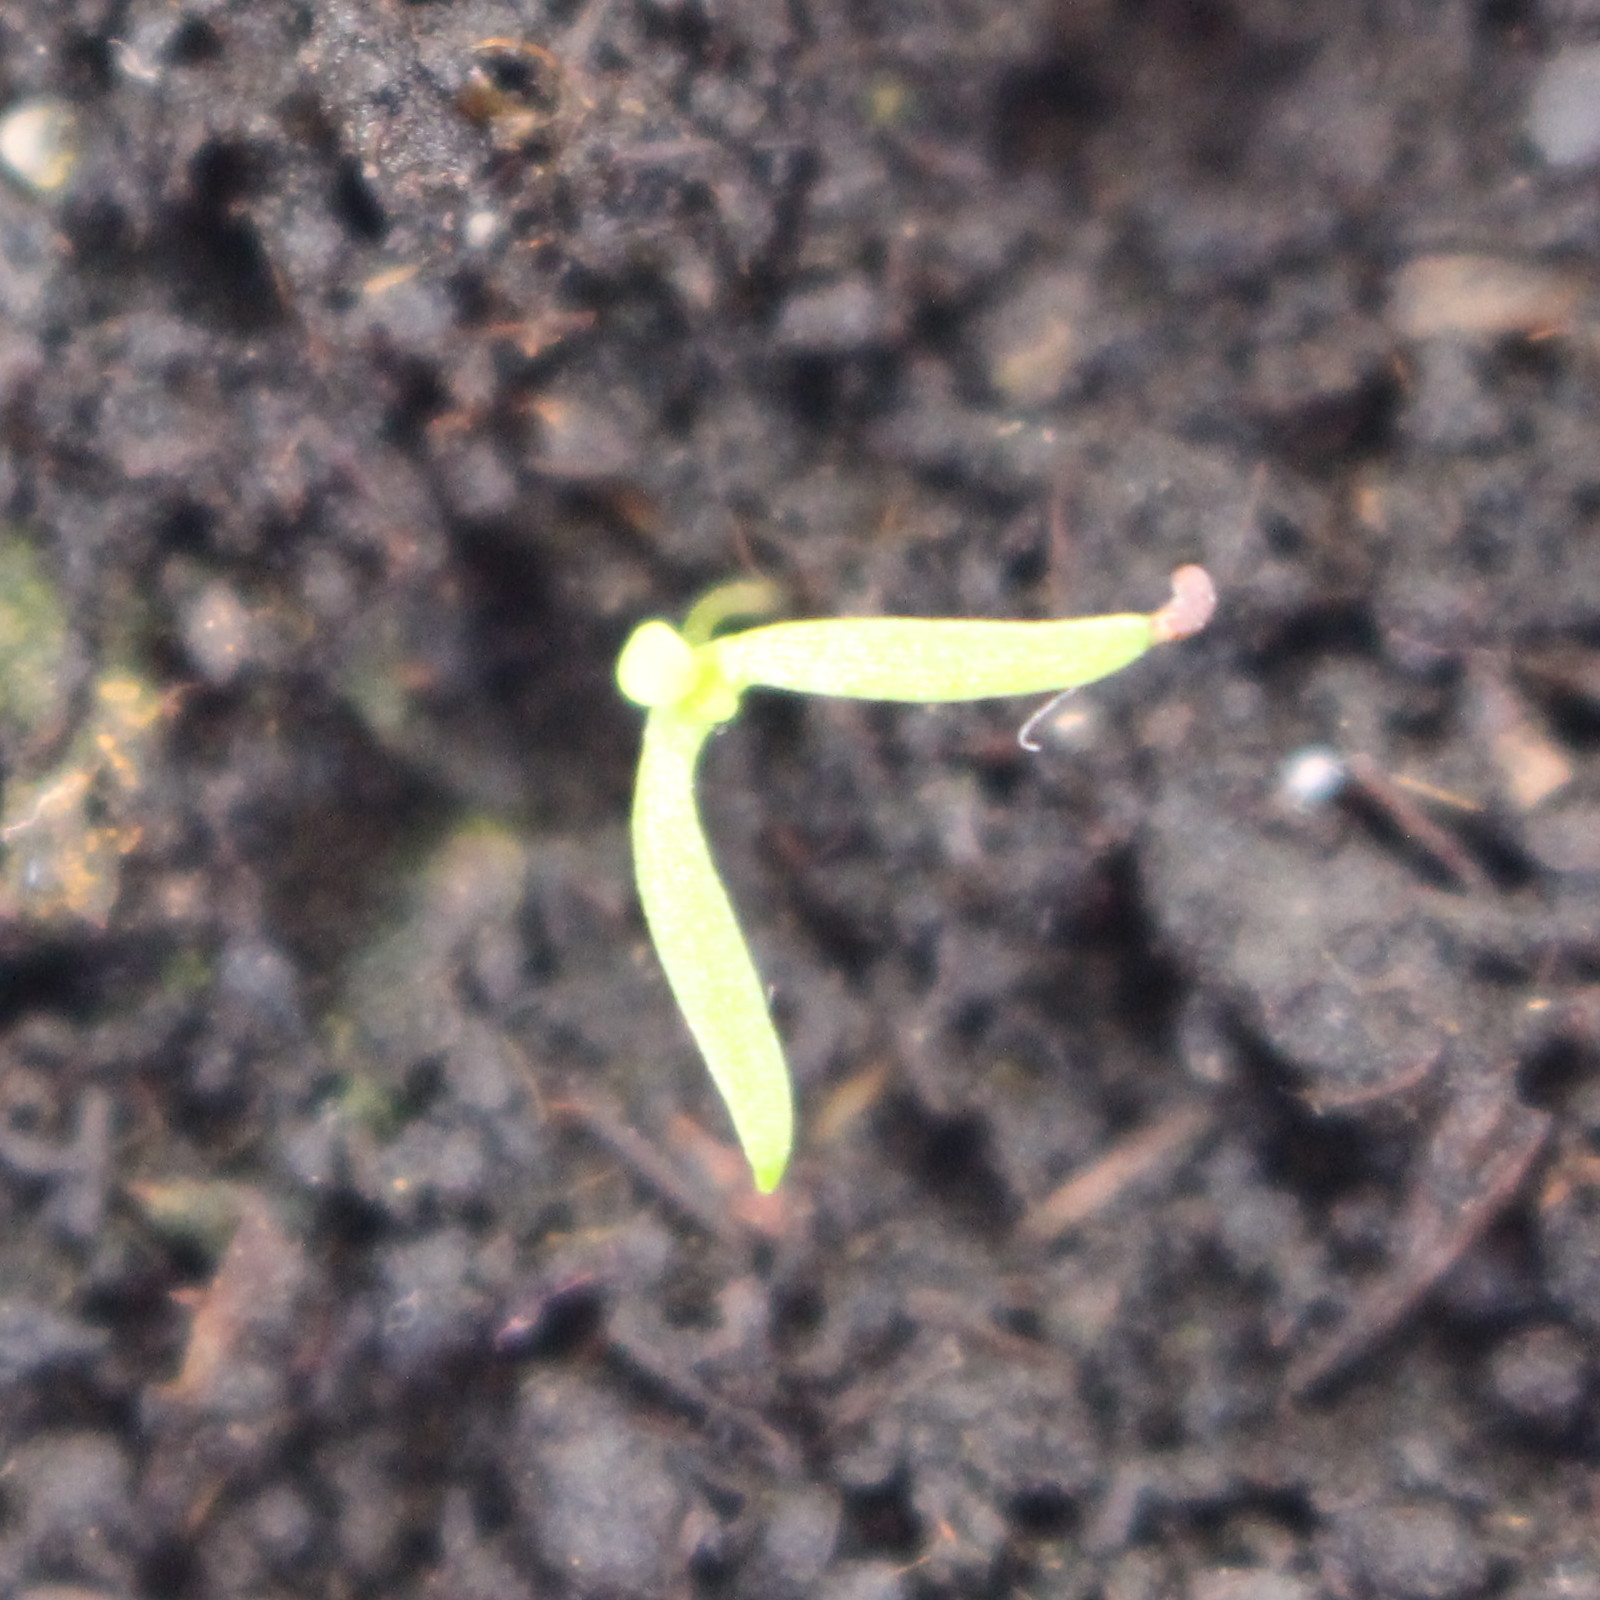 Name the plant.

Papaver rhoeas
